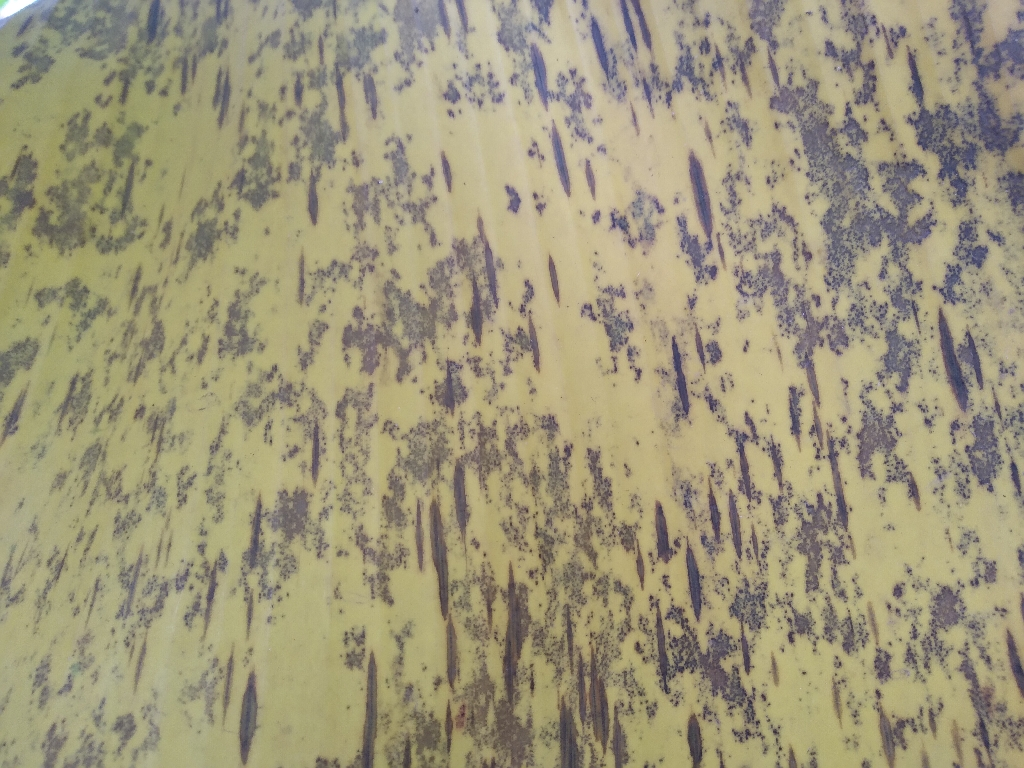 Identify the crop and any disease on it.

banana, black sigatoka
